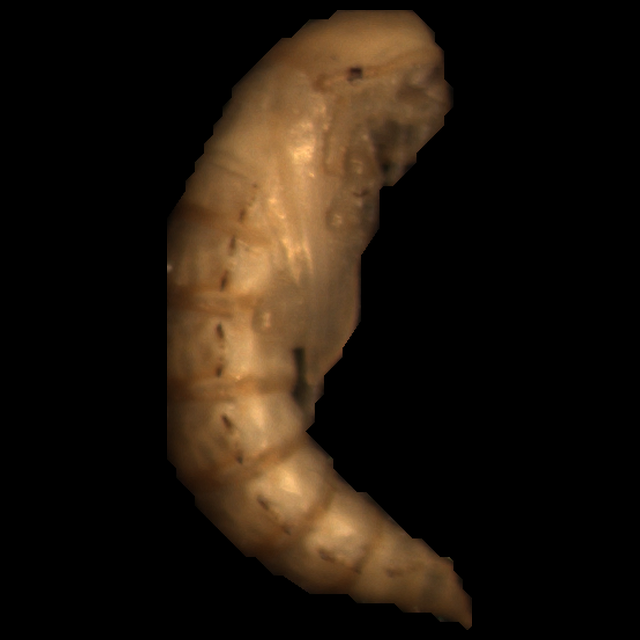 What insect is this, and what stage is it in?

mealworm pupa
